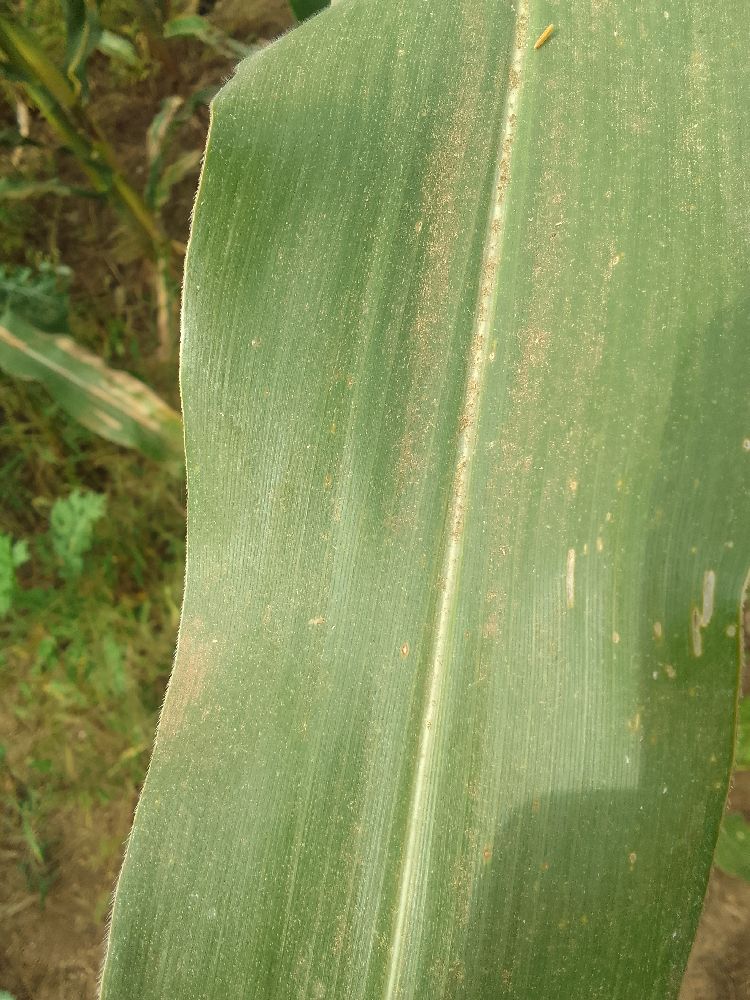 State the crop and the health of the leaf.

maize, healthy
